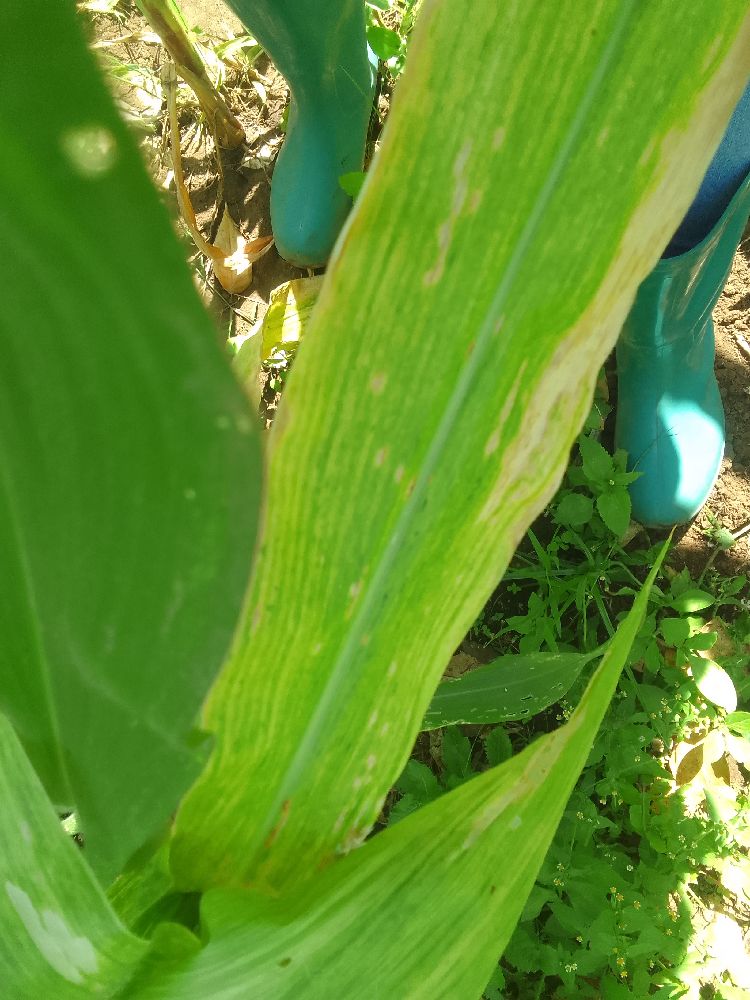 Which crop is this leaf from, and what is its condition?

maize, maize lethal necrosis
